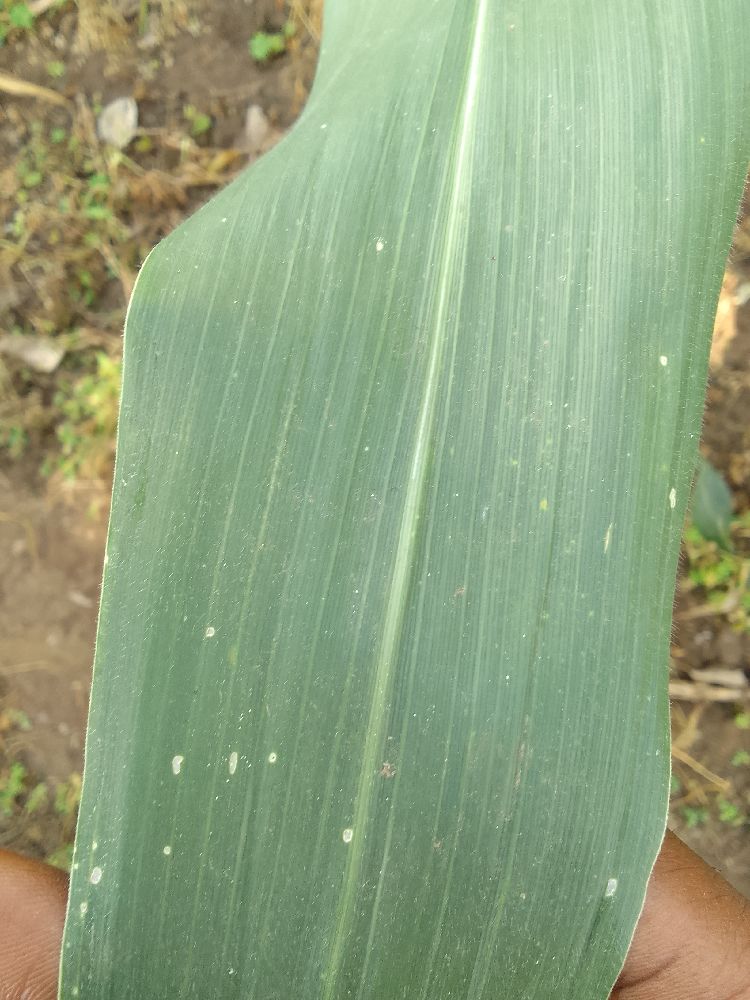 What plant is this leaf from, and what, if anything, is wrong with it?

maize, healthy
